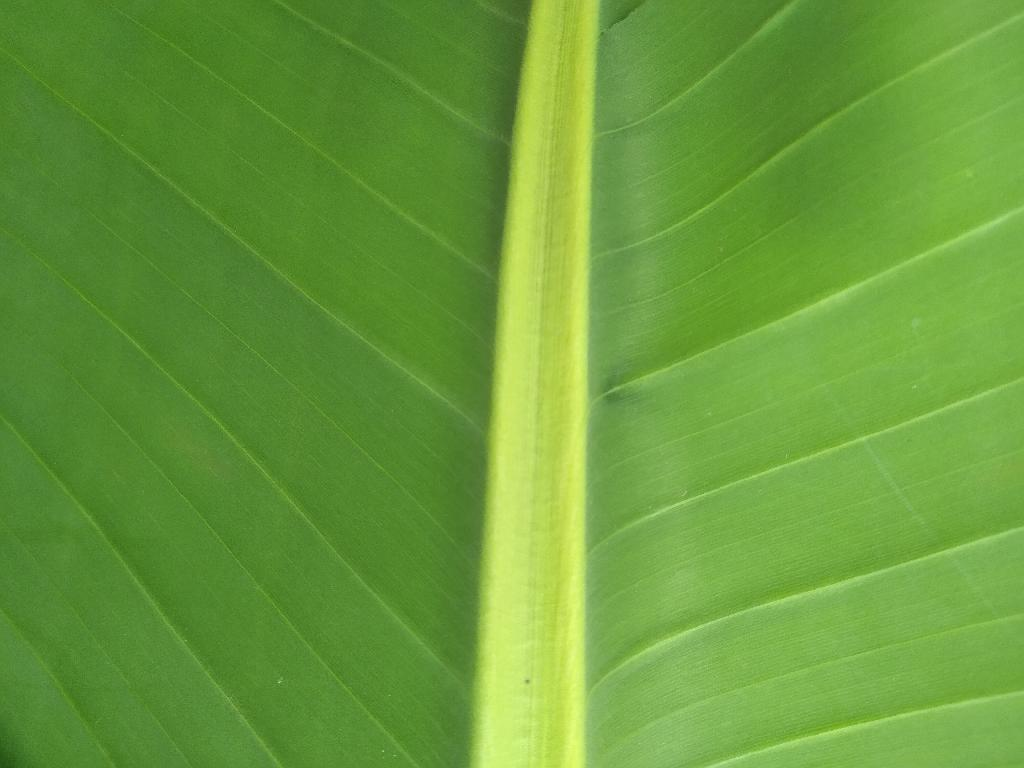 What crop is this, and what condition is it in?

banana, healthy
